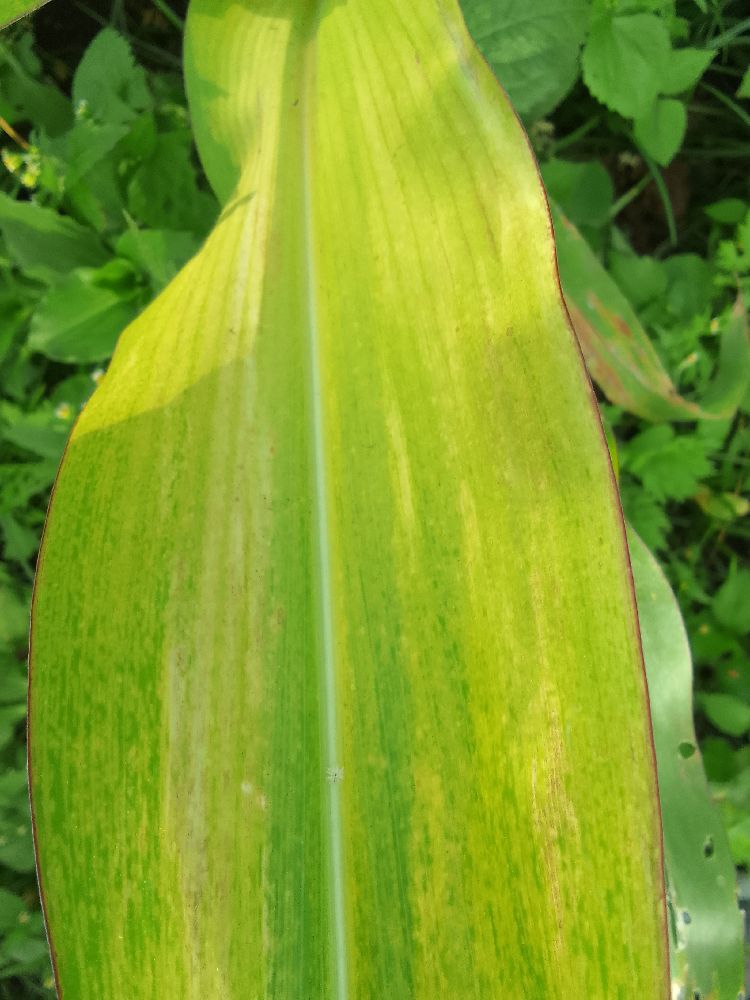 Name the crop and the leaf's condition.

maize, maize lethal necrosis
